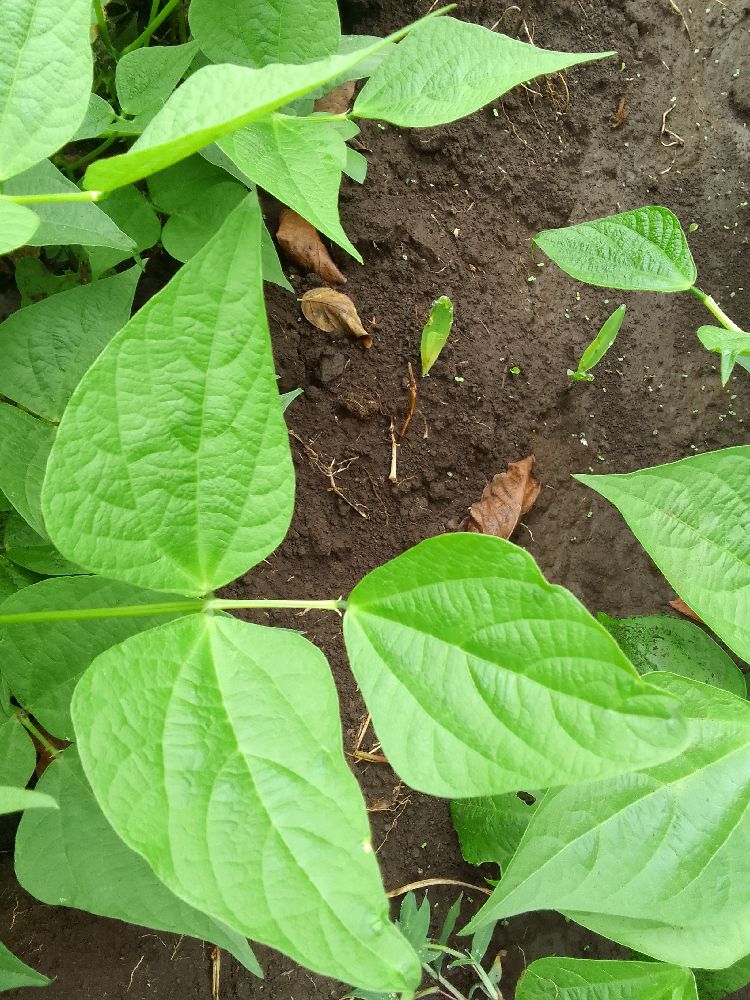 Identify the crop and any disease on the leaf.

common bean, healthy
